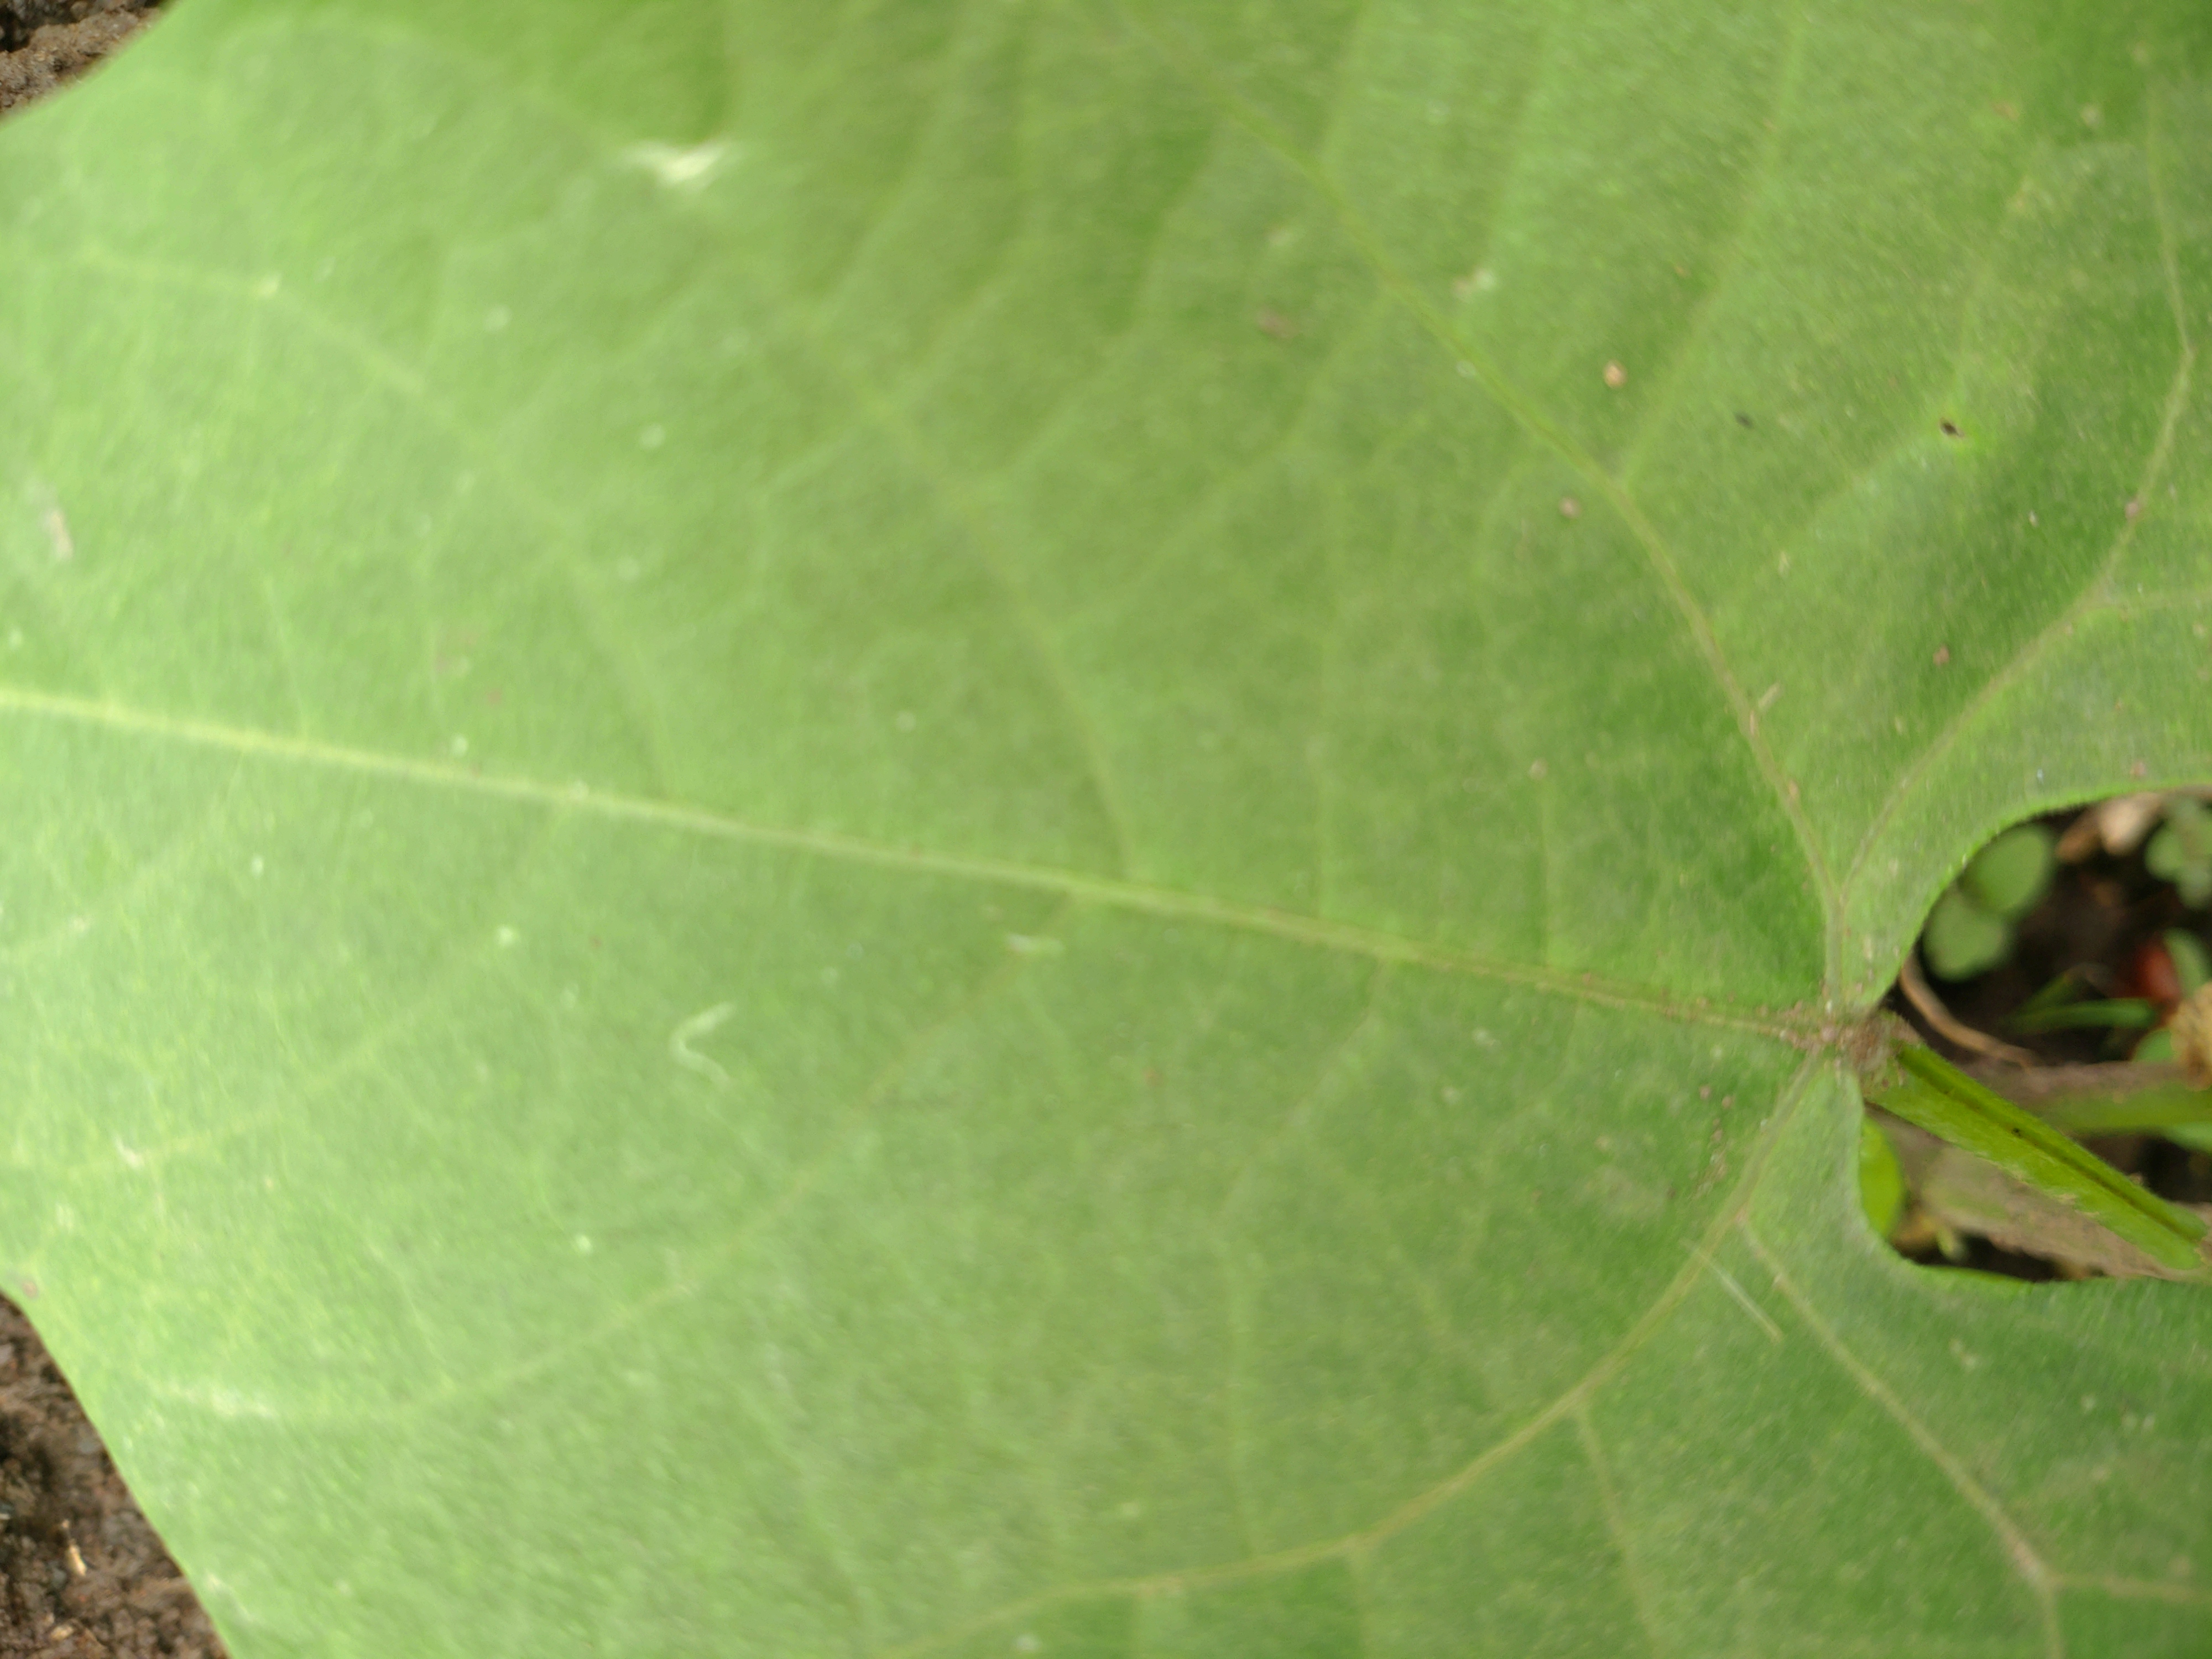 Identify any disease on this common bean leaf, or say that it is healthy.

healthy
